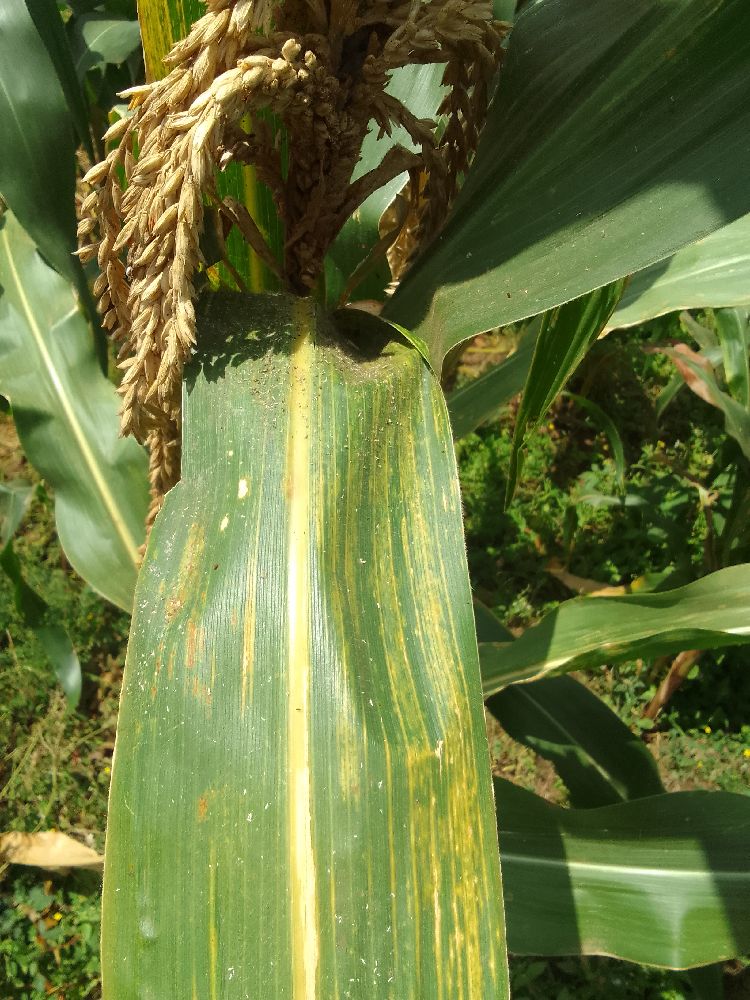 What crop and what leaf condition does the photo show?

maize, maize lethal necrosis
